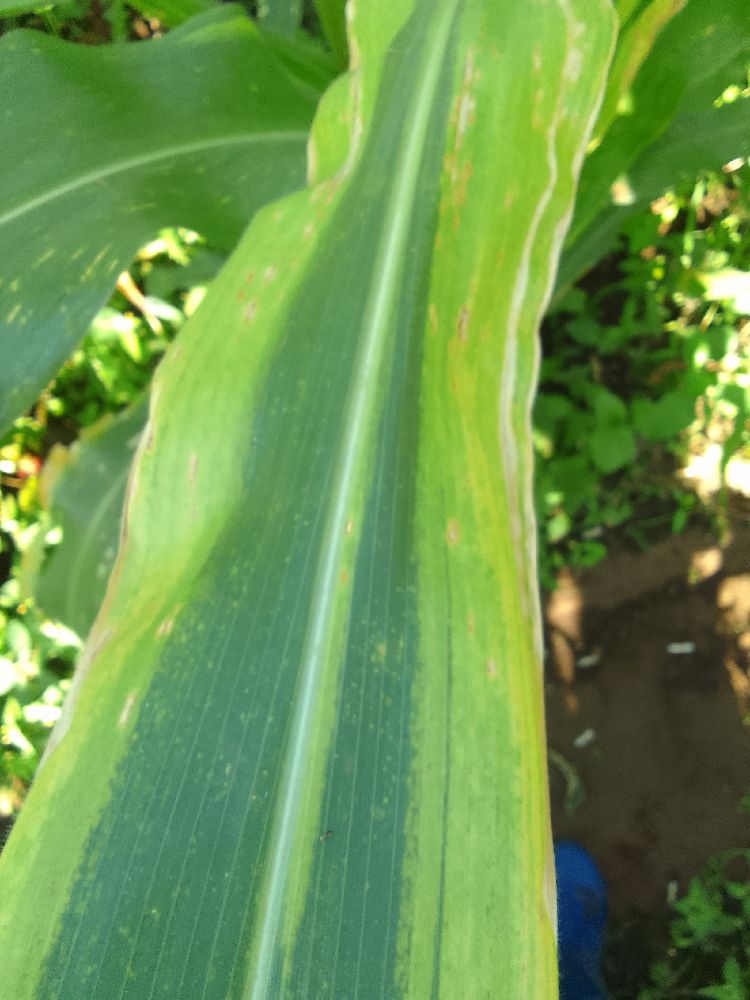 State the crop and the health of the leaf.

maize, maize lethal necrosis
